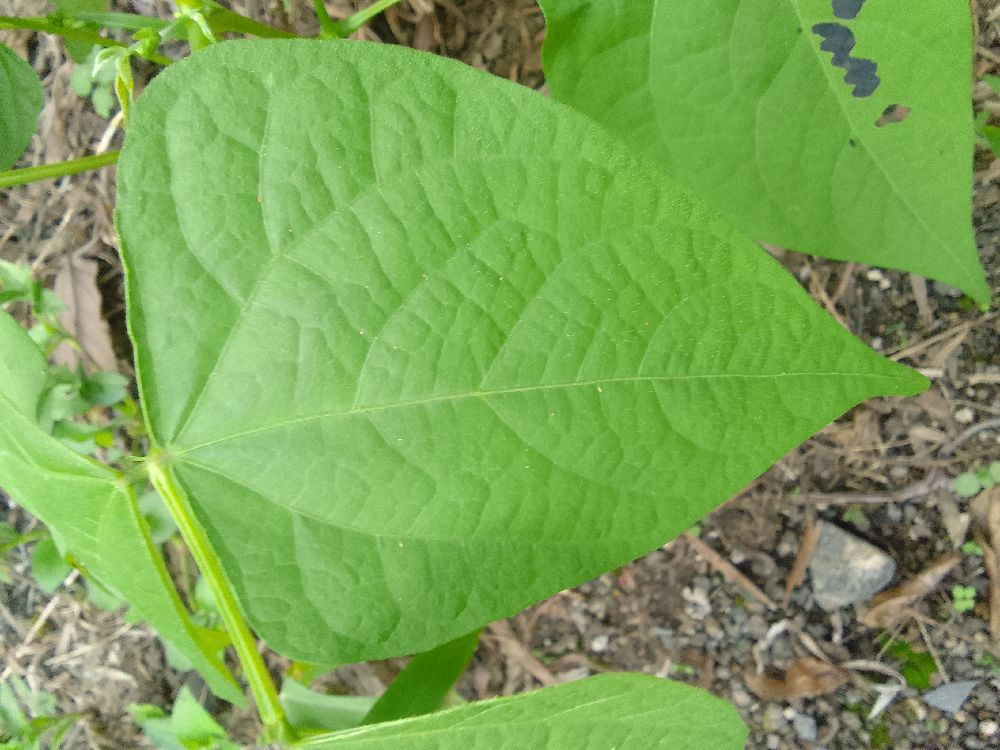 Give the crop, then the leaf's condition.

common bean, healthy
